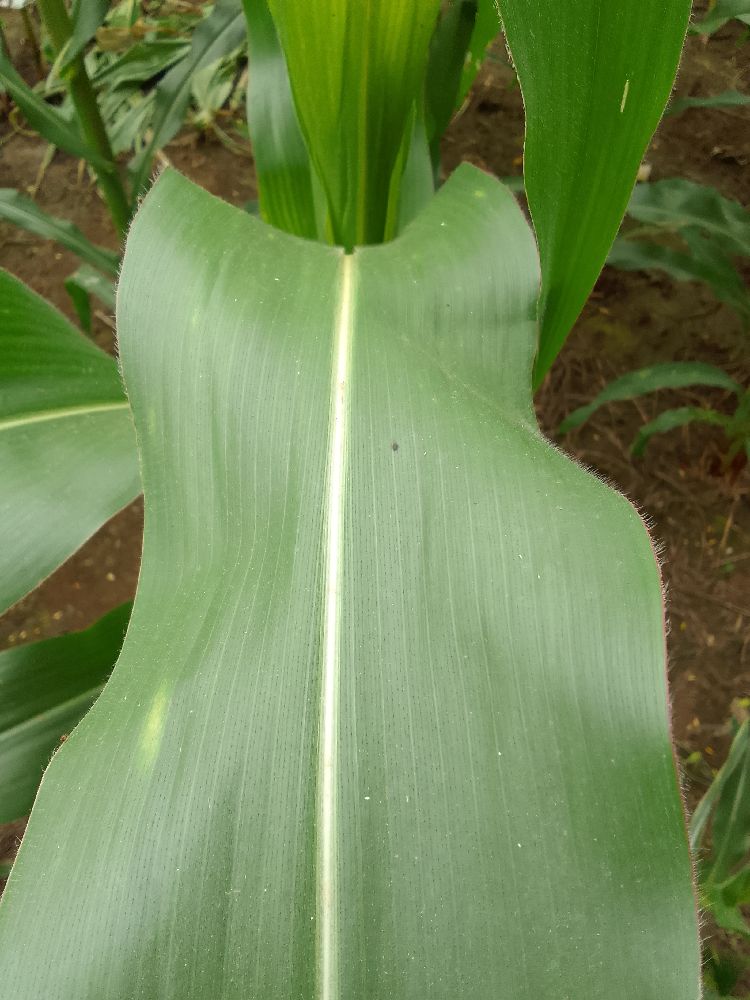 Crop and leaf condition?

maize, healthy
